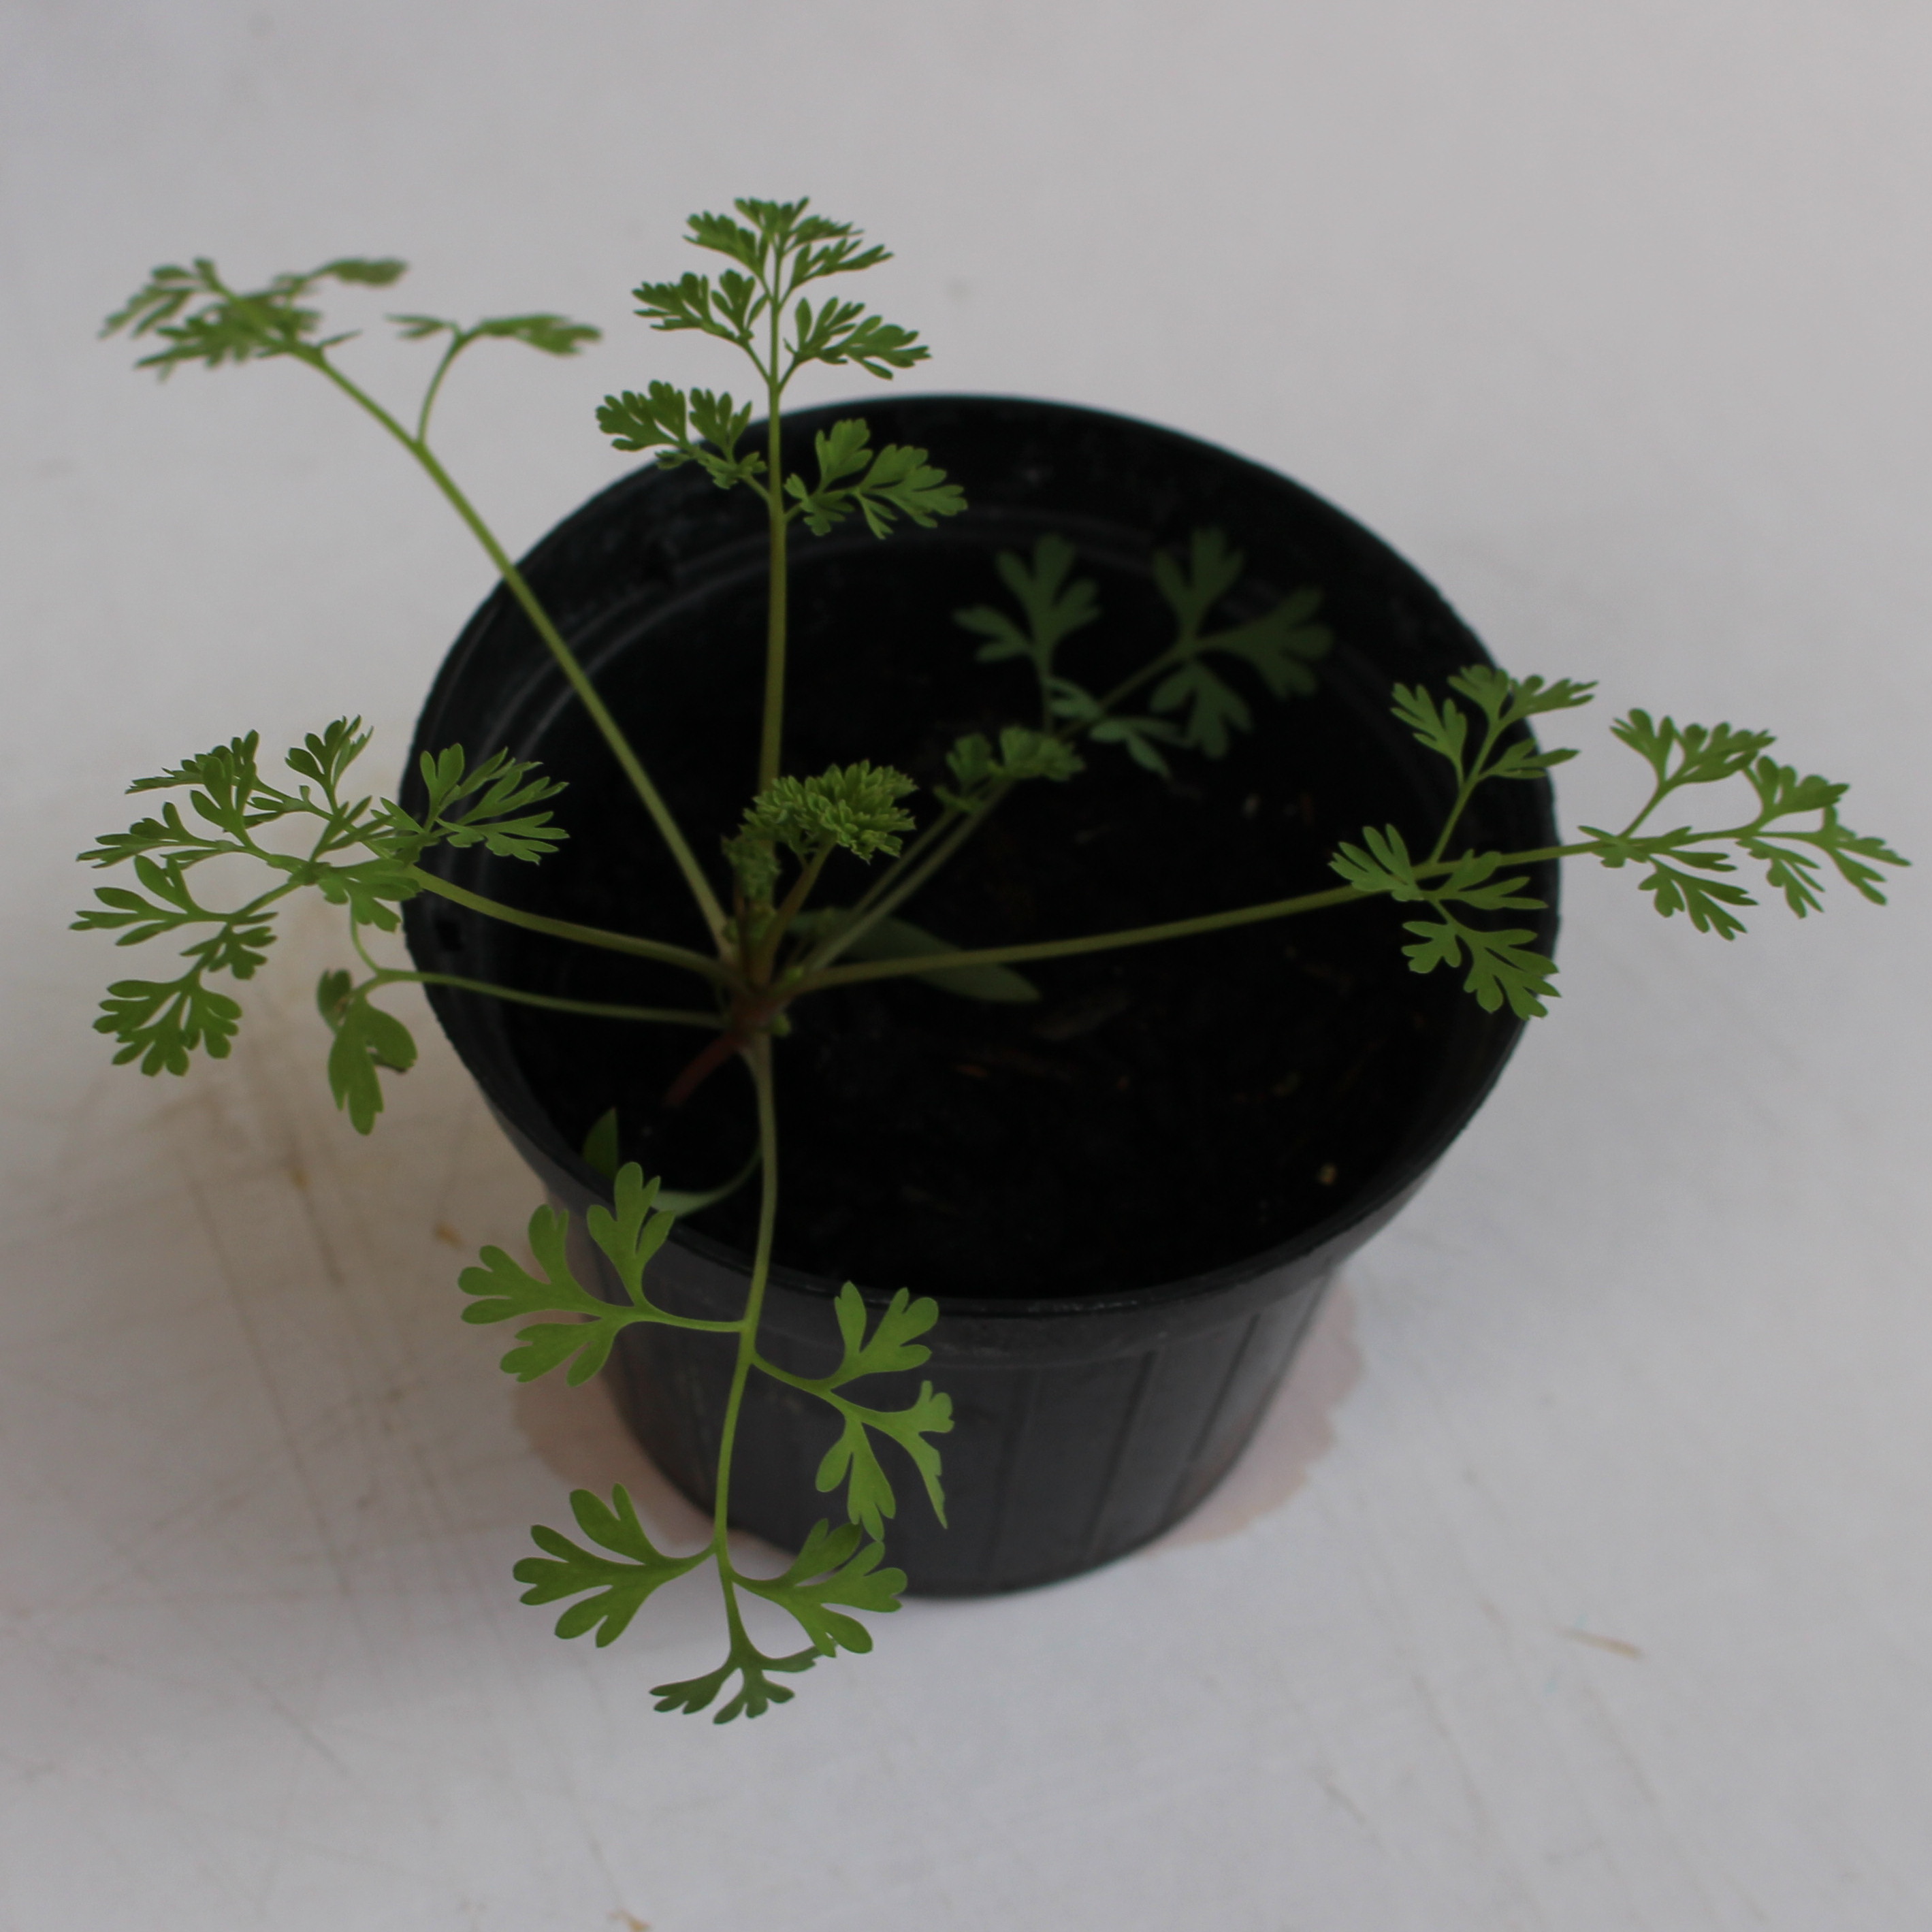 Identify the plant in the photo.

Fumaria officinalis
